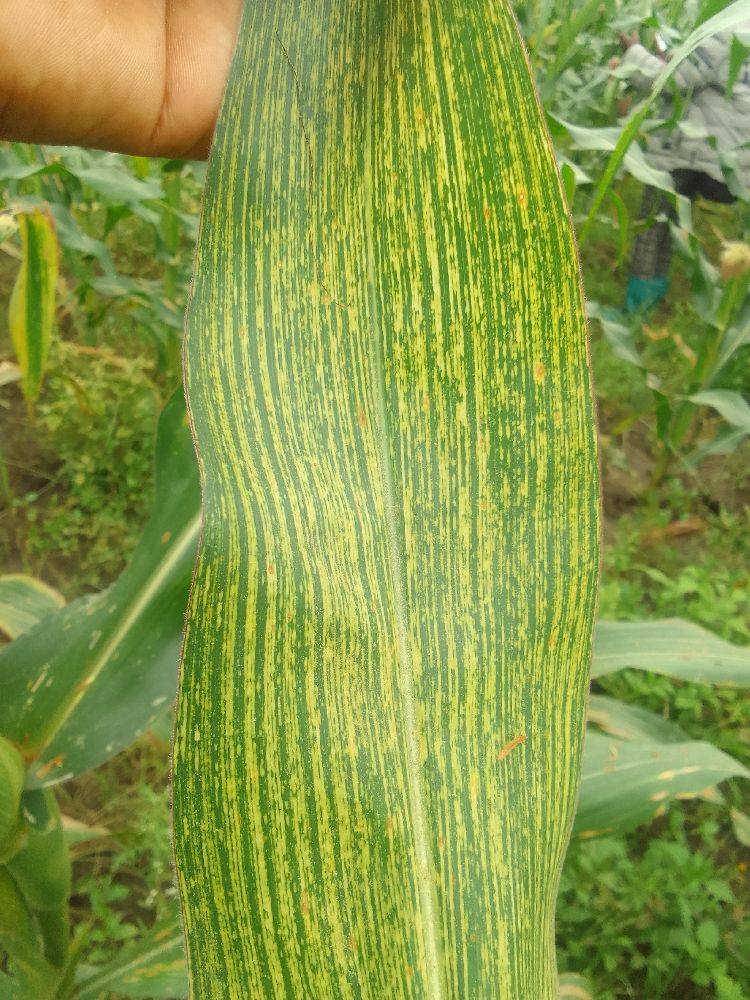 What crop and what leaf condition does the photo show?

maize, maize streak virus
